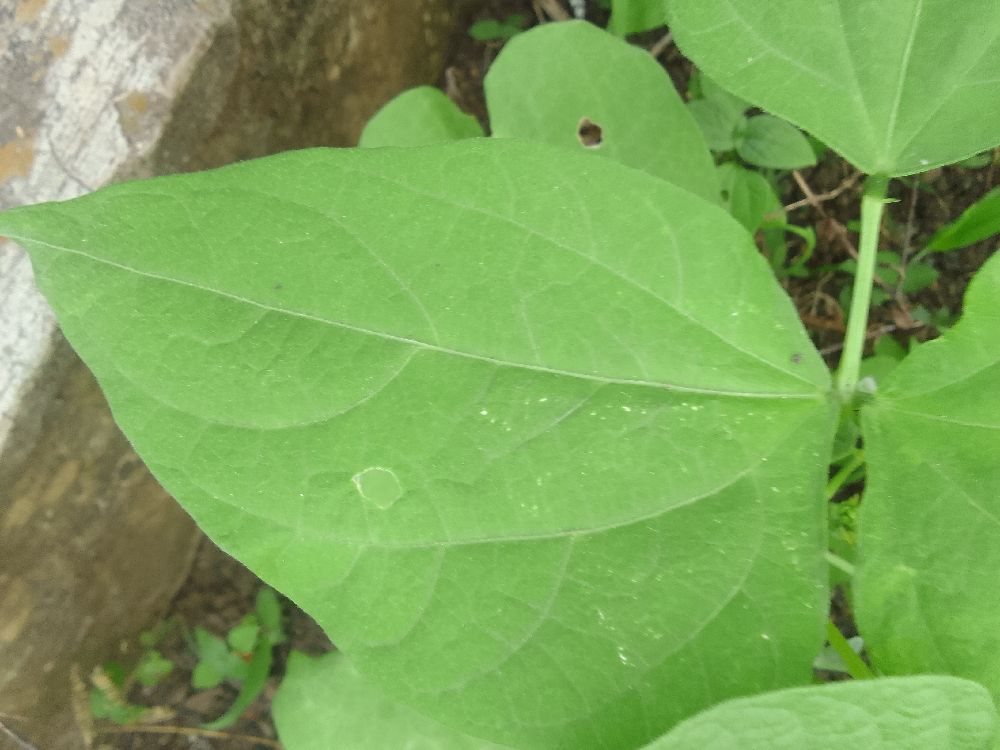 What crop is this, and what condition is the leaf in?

common bean, healthy
